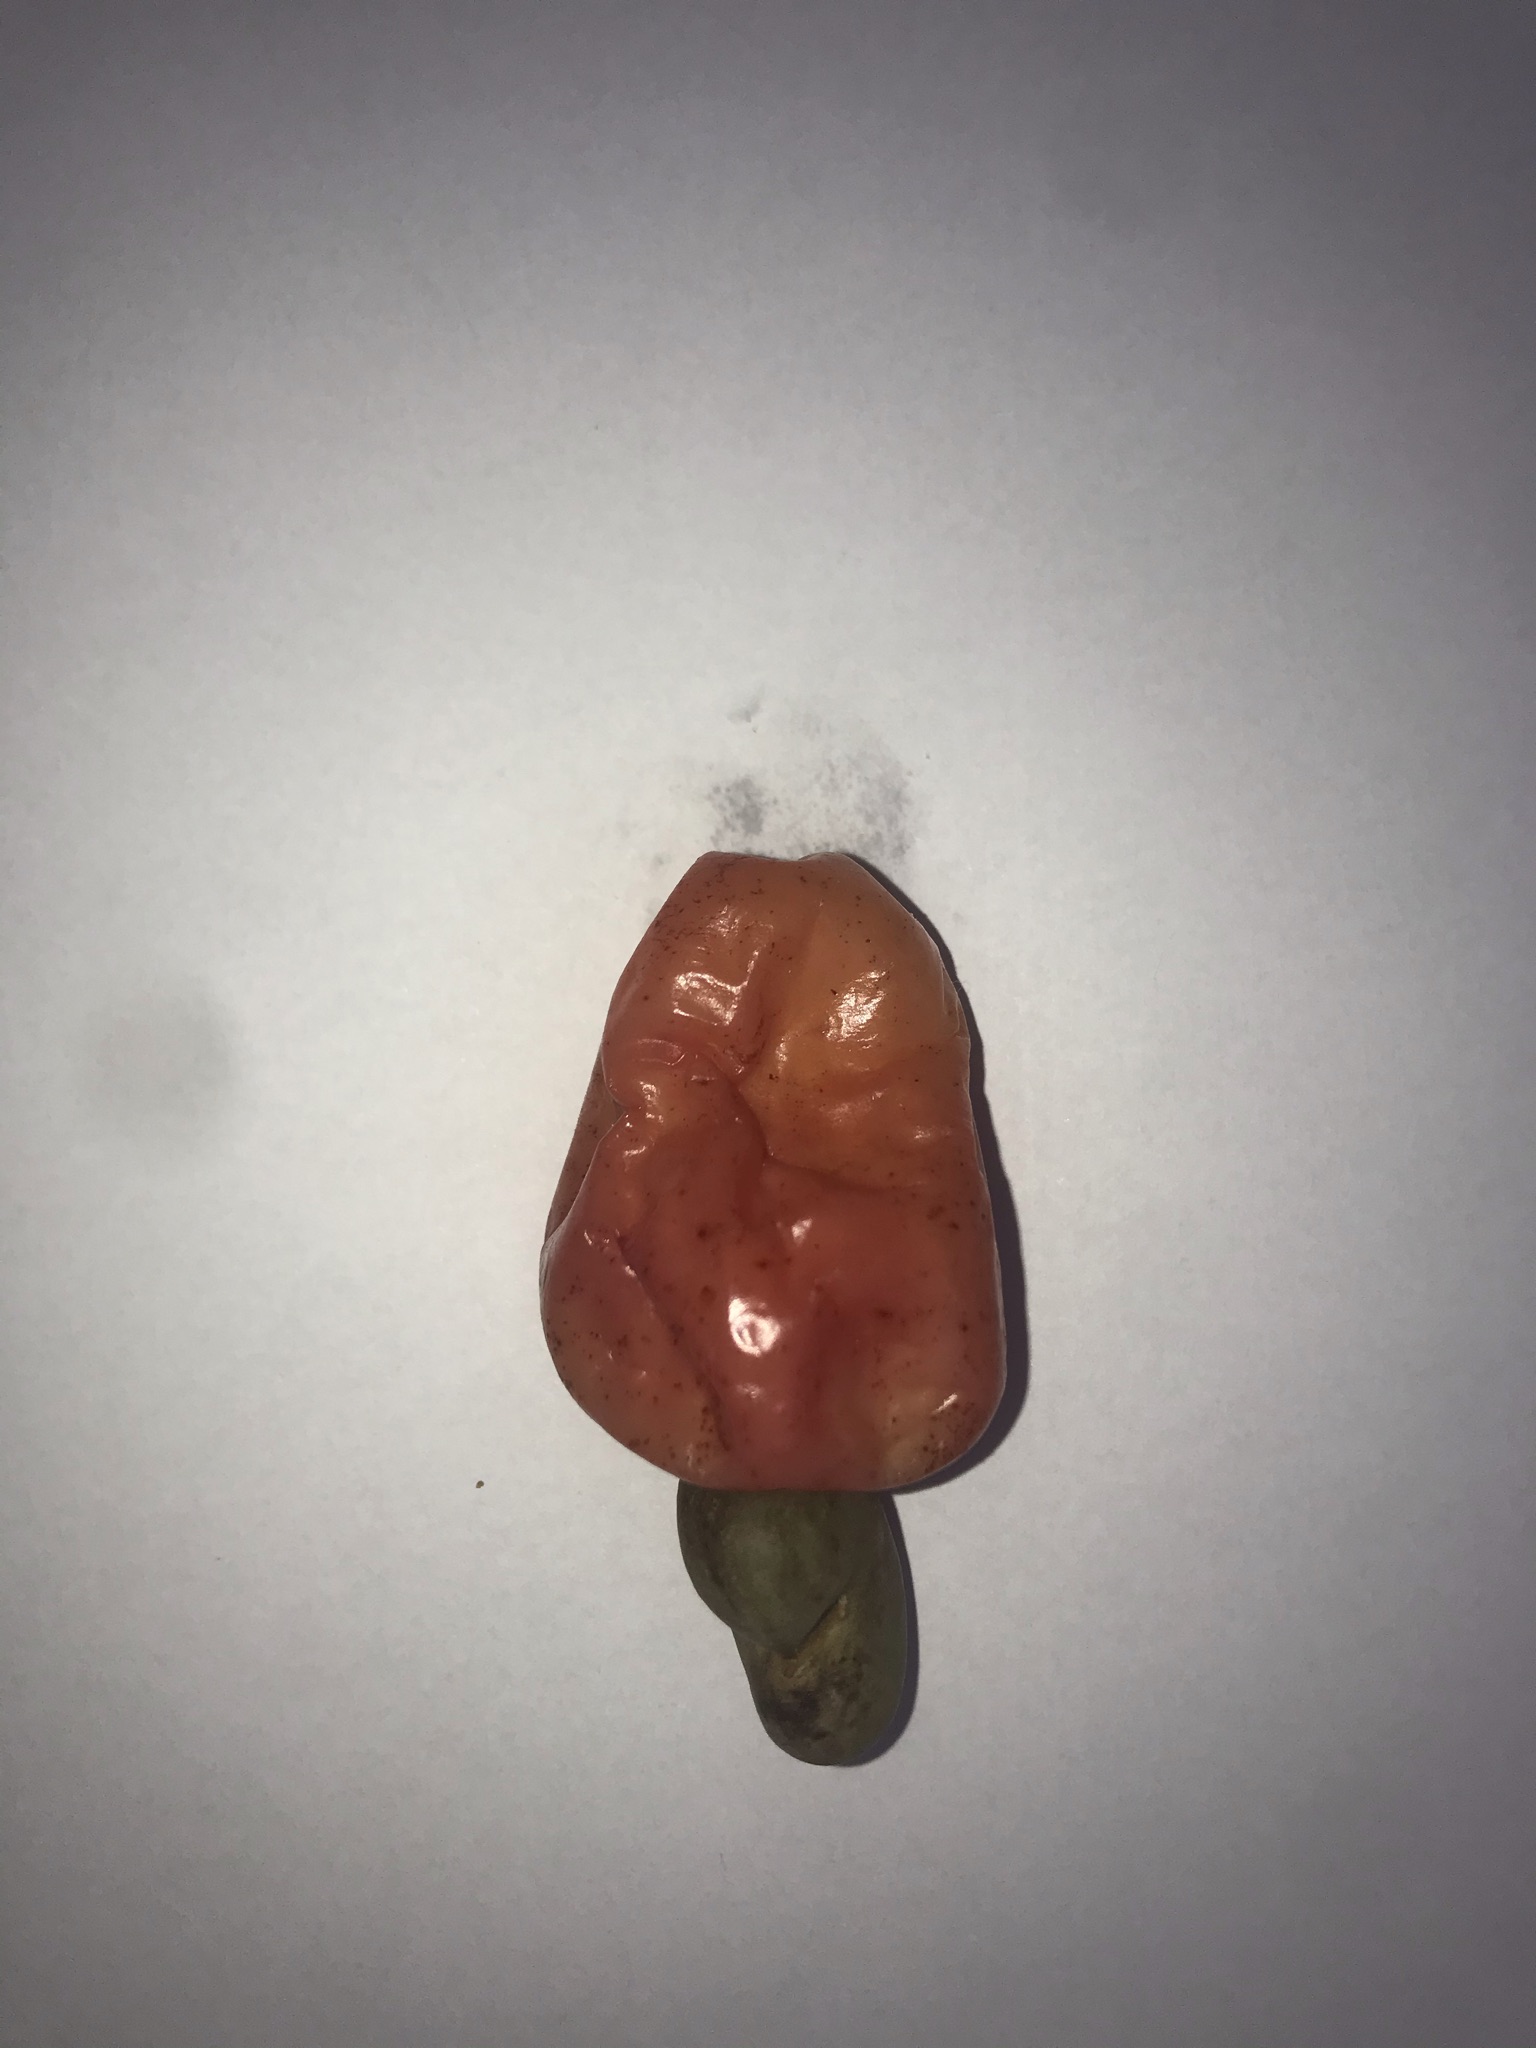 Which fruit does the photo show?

caju vermelho
